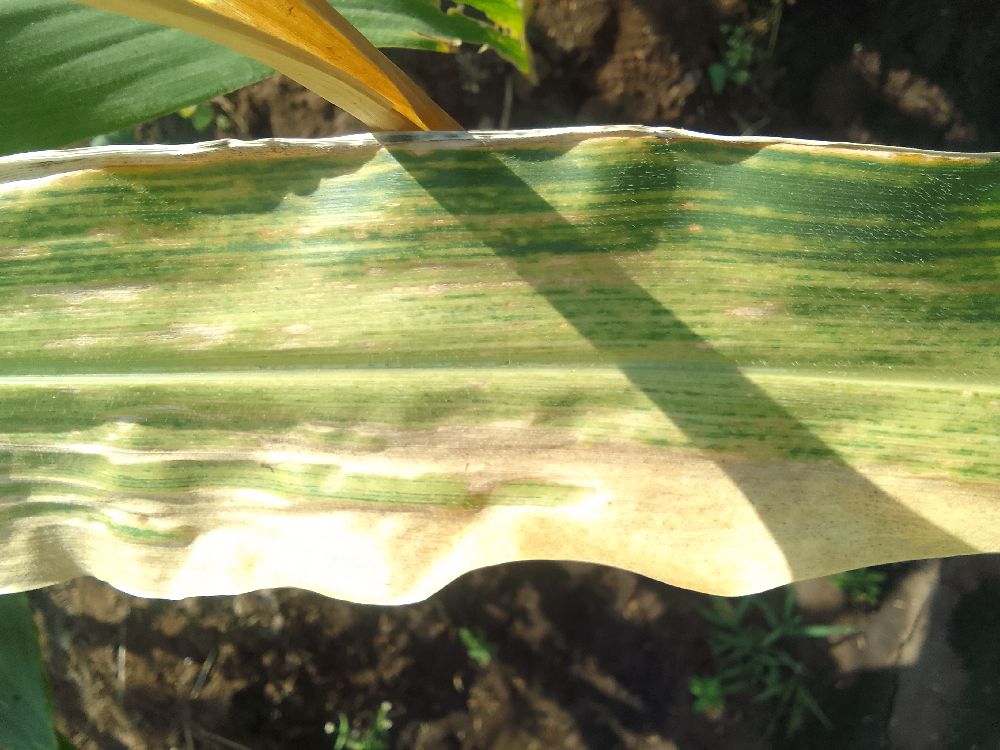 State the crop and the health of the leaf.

maize, maize lethal necrosis
